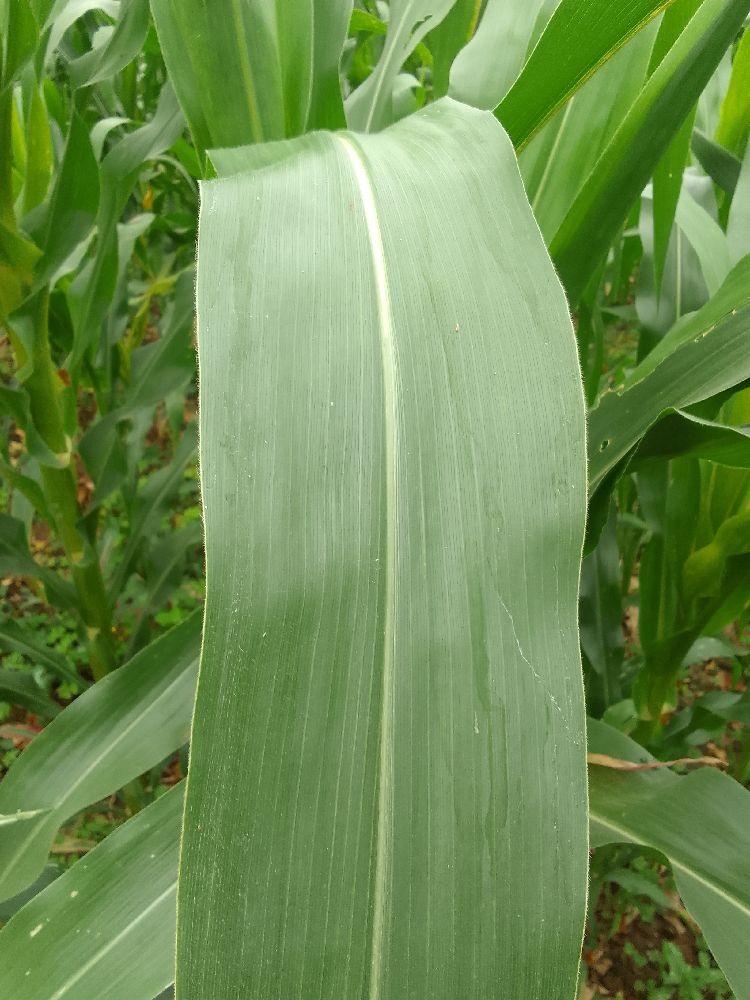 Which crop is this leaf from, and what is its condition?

maize, healthy
